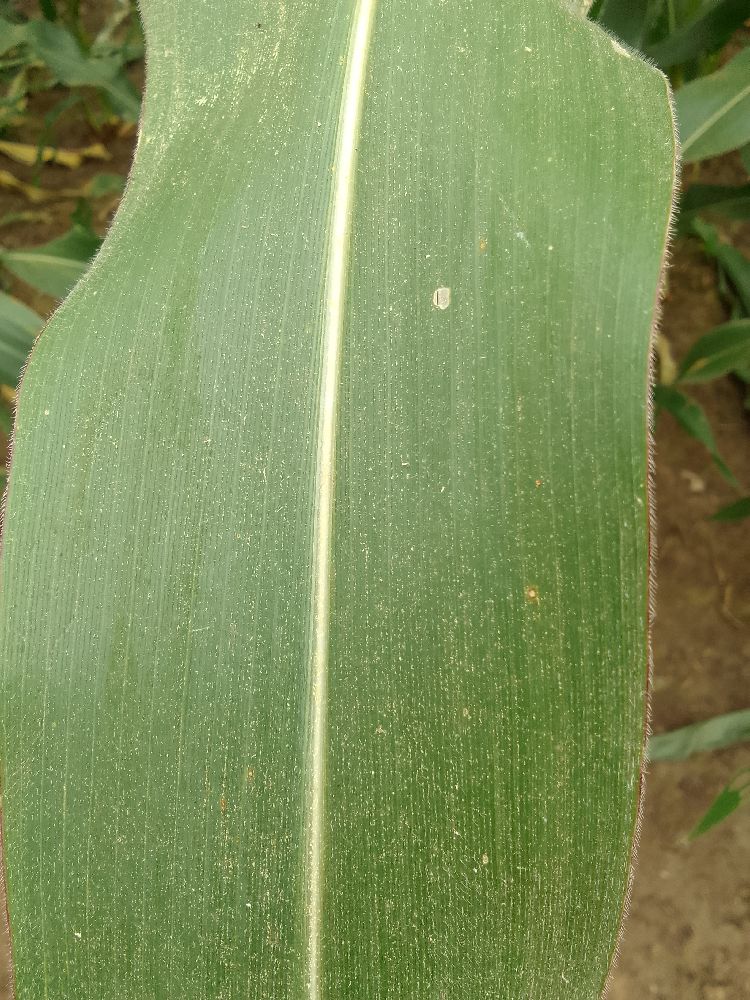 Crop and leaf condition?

maize, healthy
